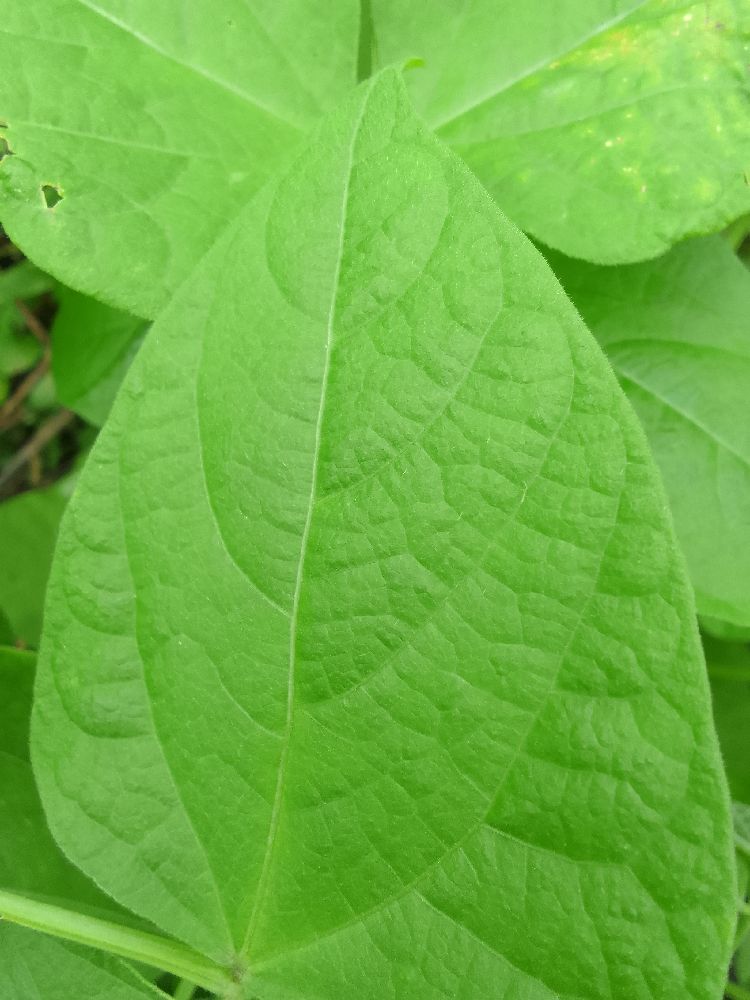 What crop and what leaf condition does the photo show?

common bean, healthy
